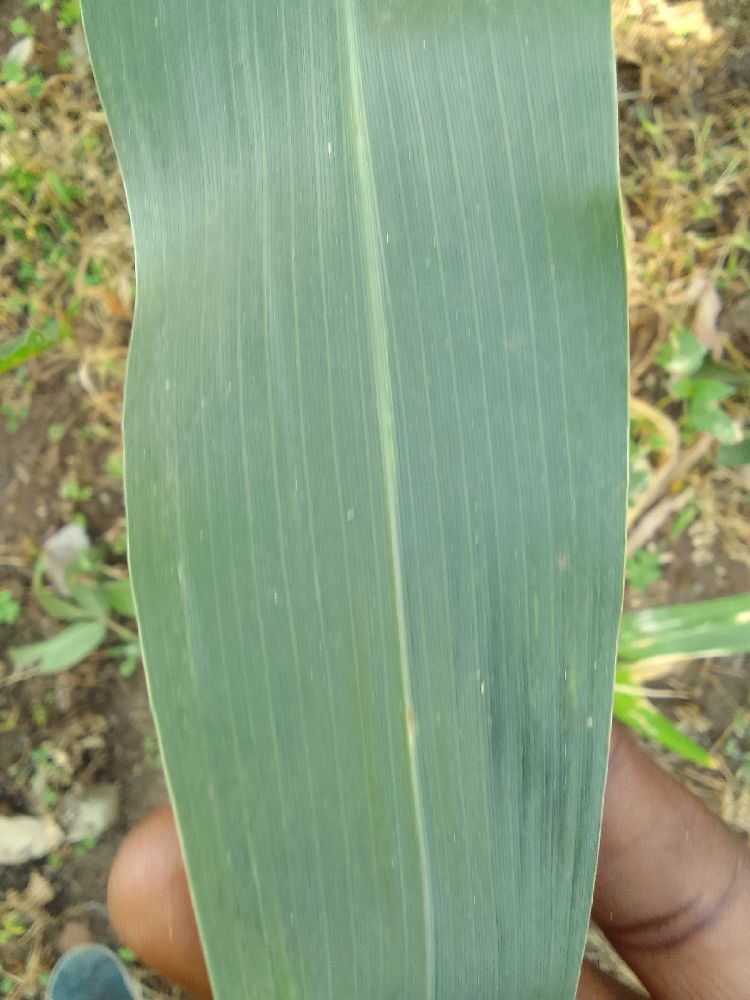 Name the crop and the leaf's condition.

maize, healthy
